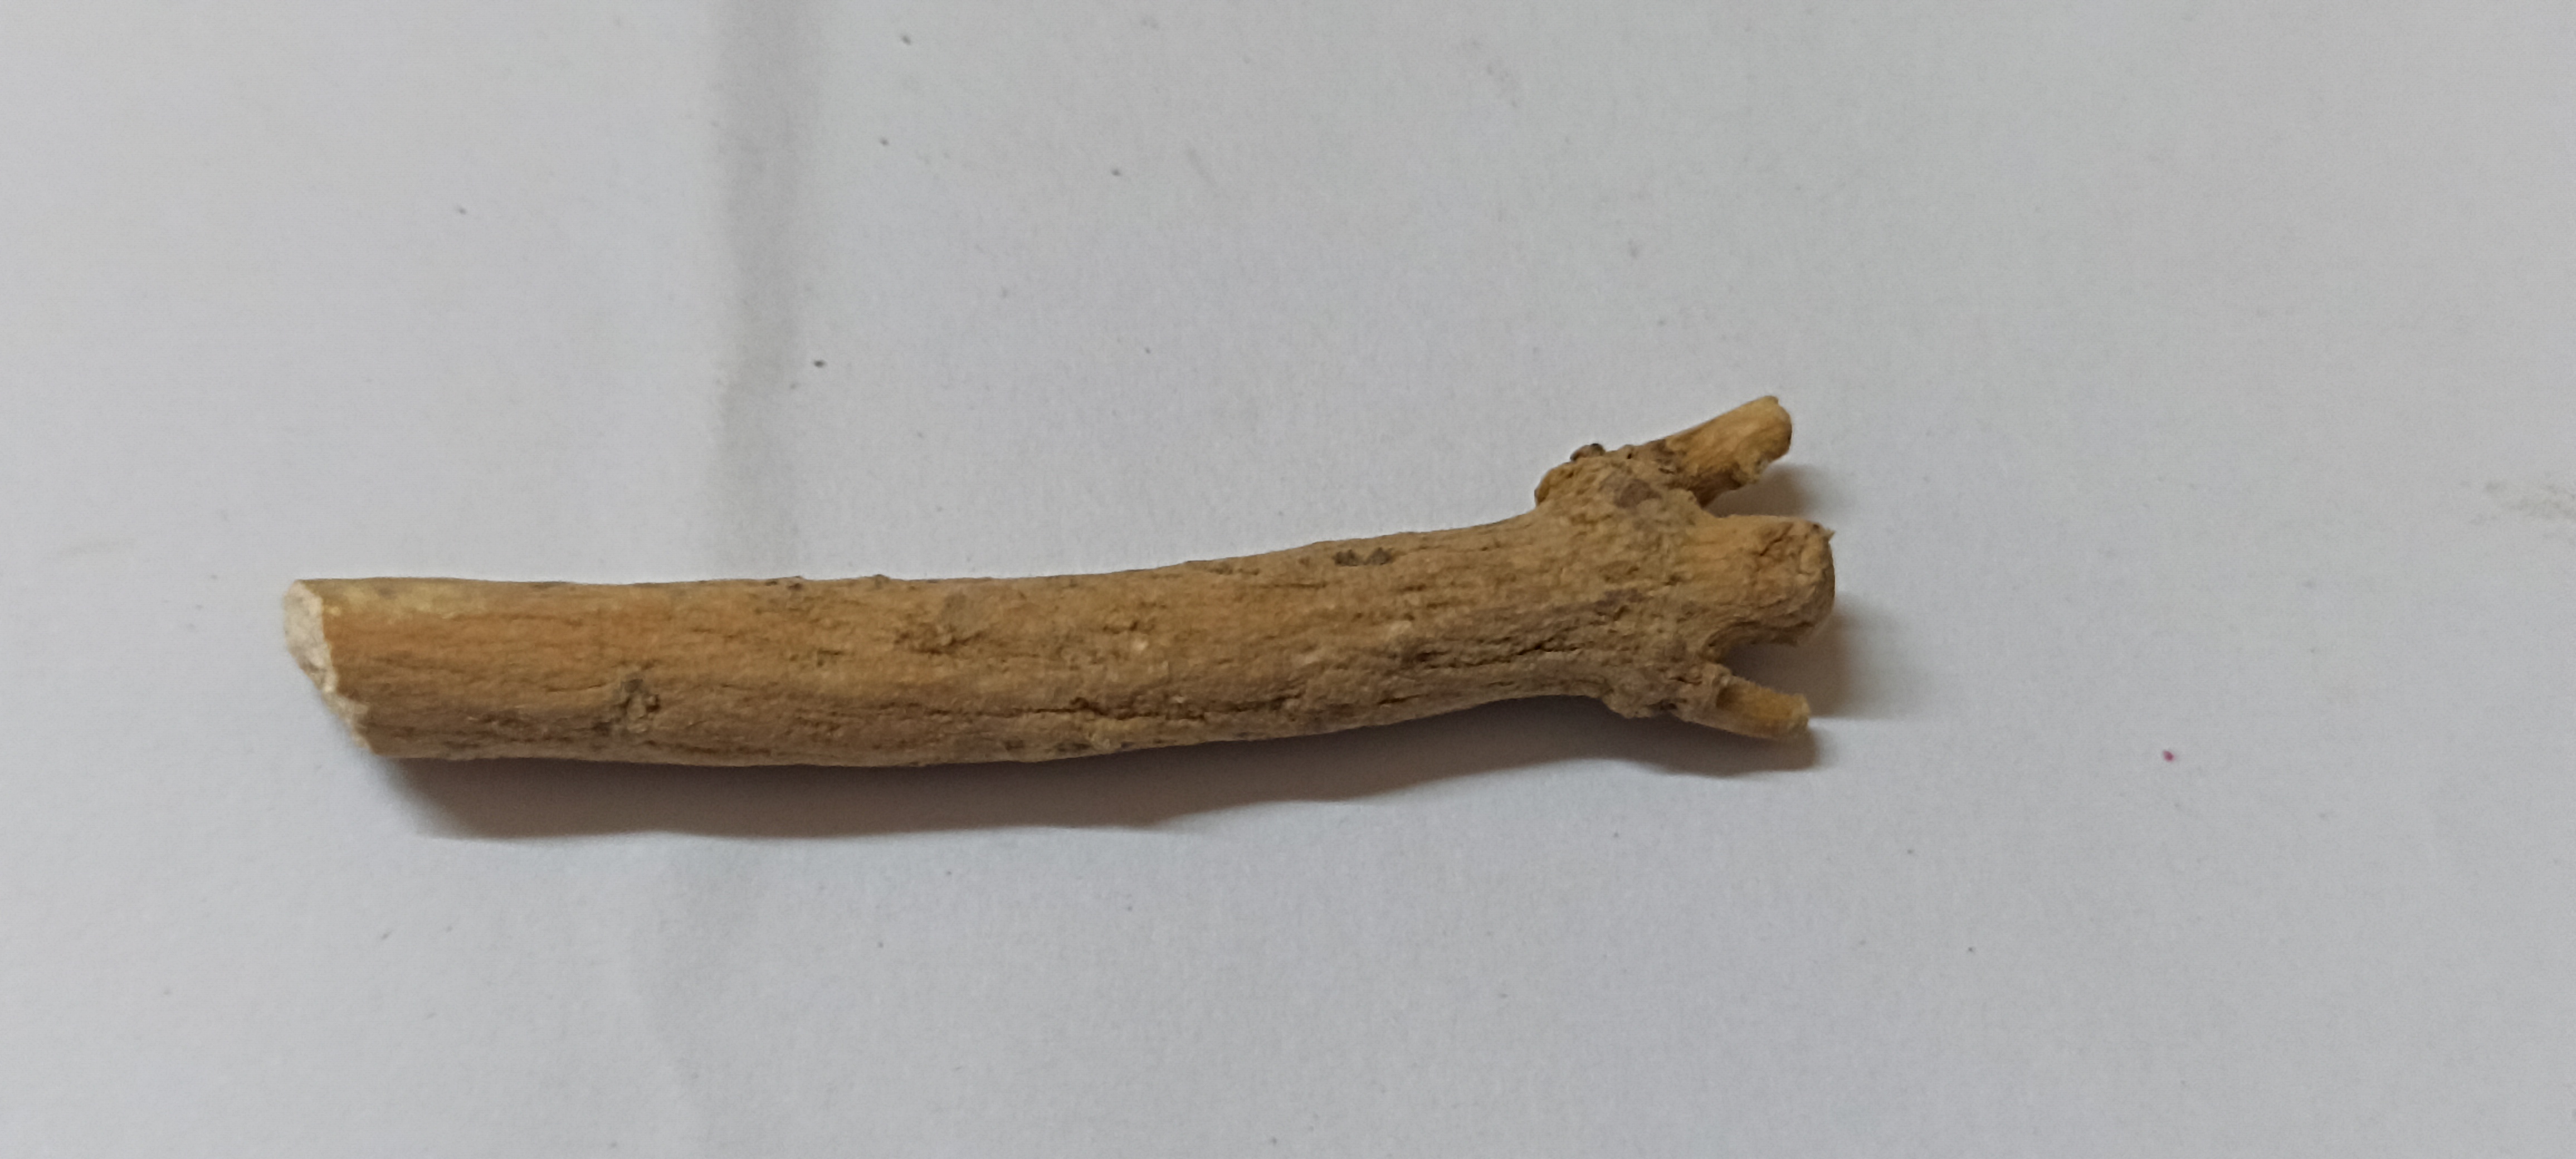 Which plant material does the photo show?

ashwagandha
